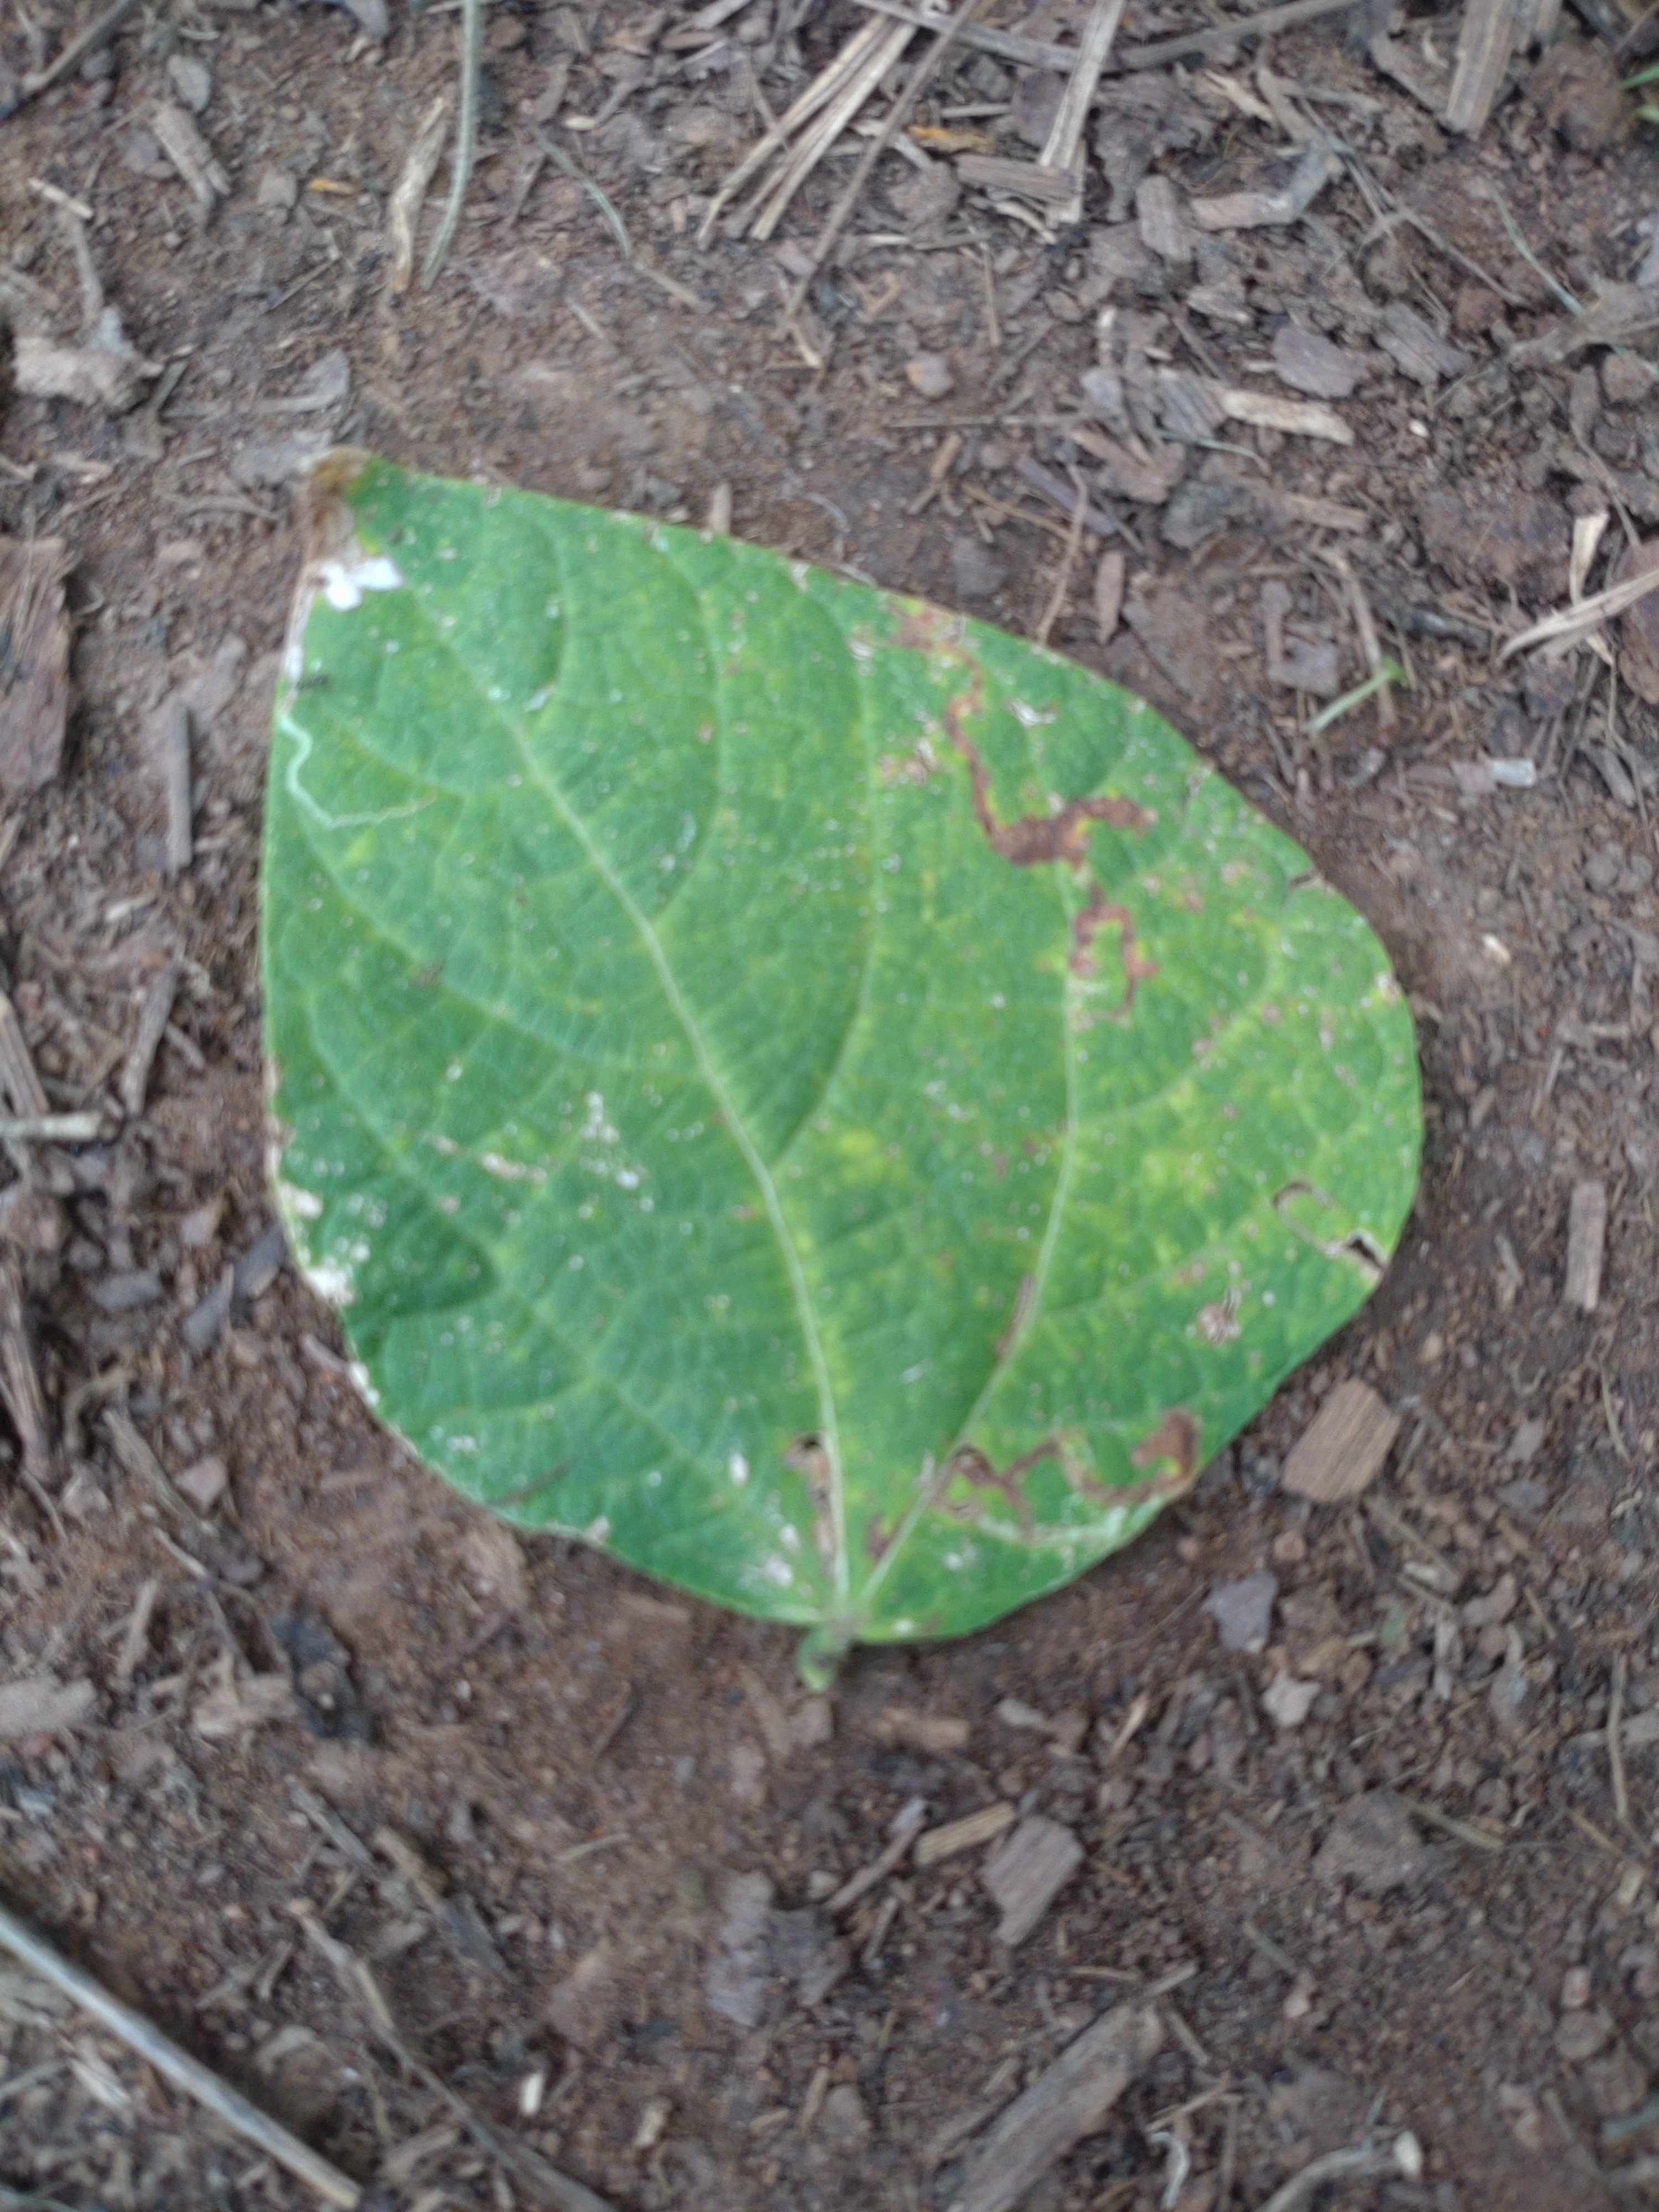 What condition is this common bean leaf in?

anthracnose
